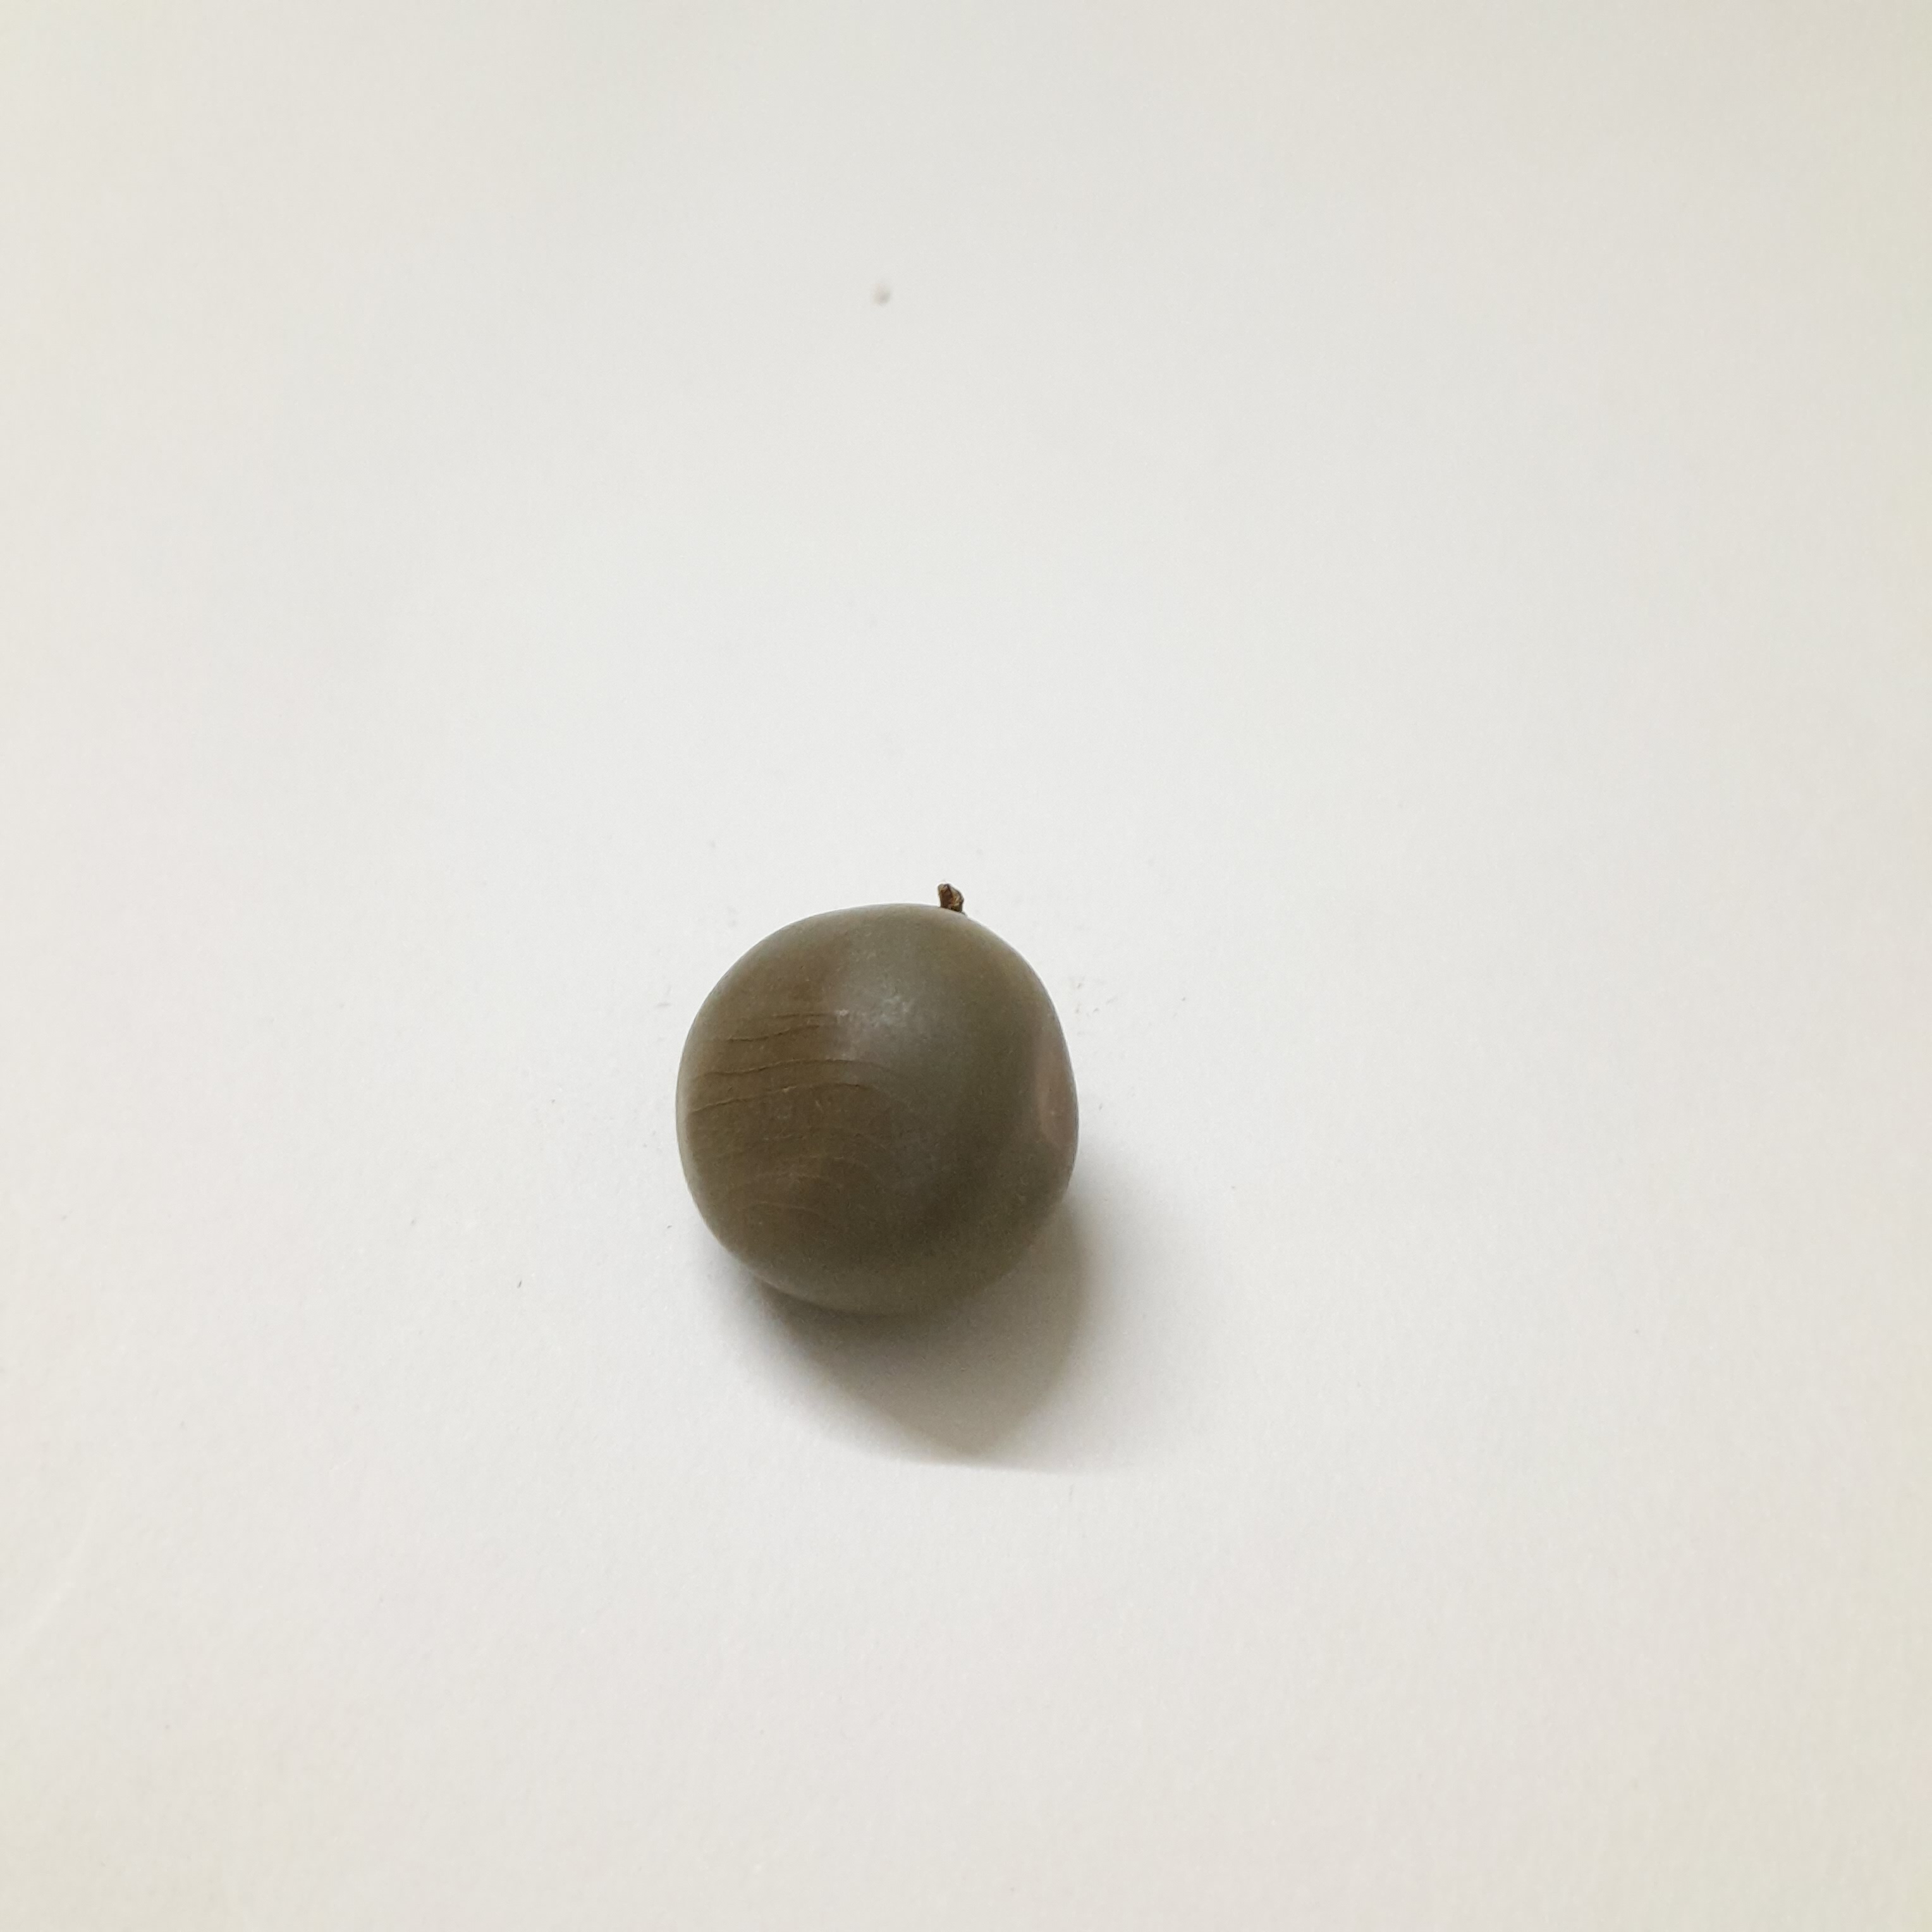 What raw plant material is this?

sagargota
